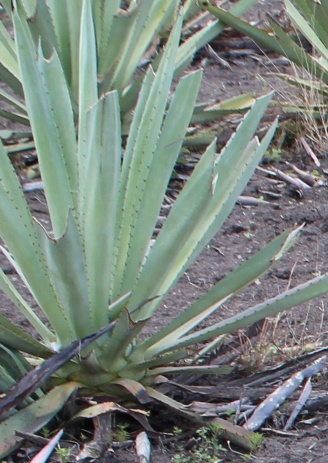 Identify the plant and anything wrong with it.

agave, healthy
